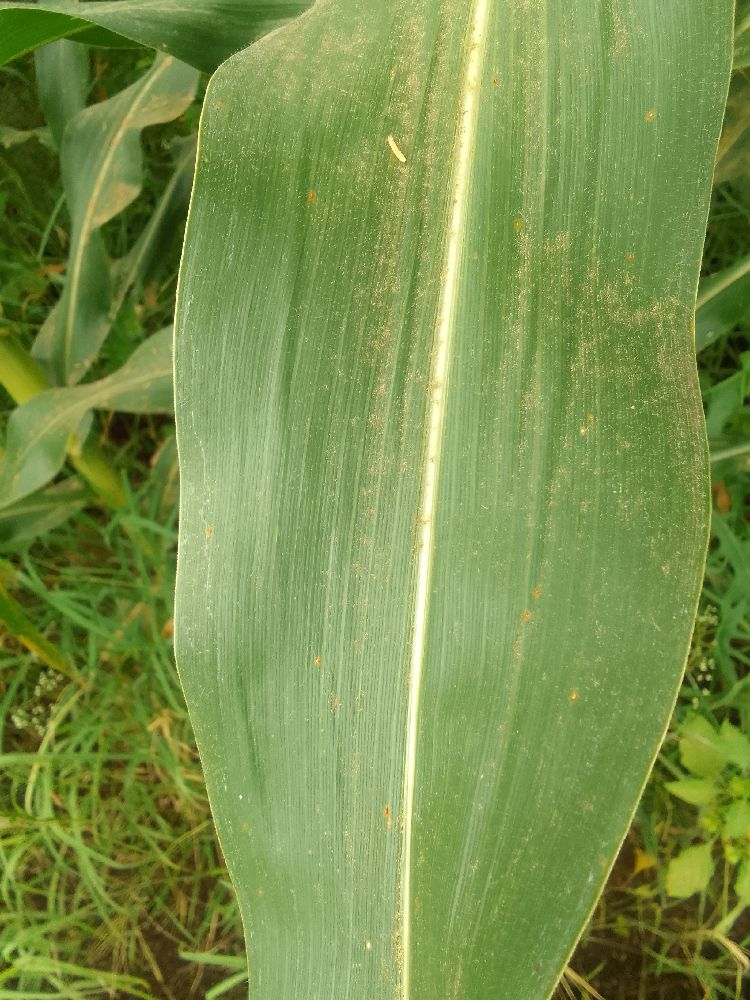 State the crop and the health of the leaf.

maize, healthy
